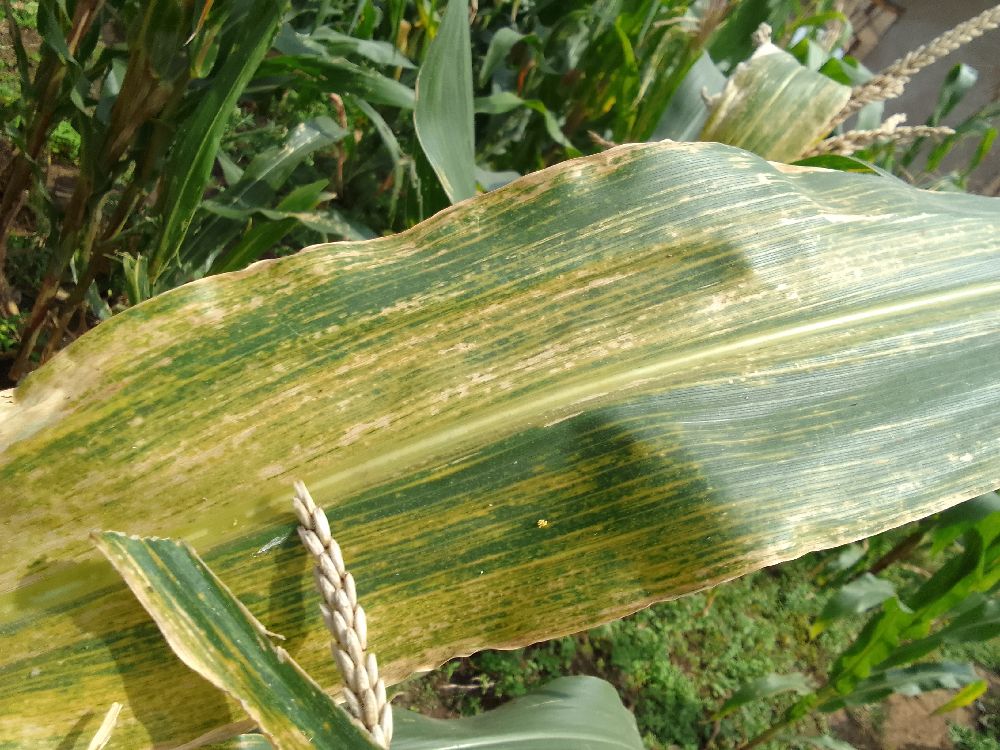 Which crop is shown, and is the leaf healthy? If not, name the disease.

maize, maize lethal necrosis
